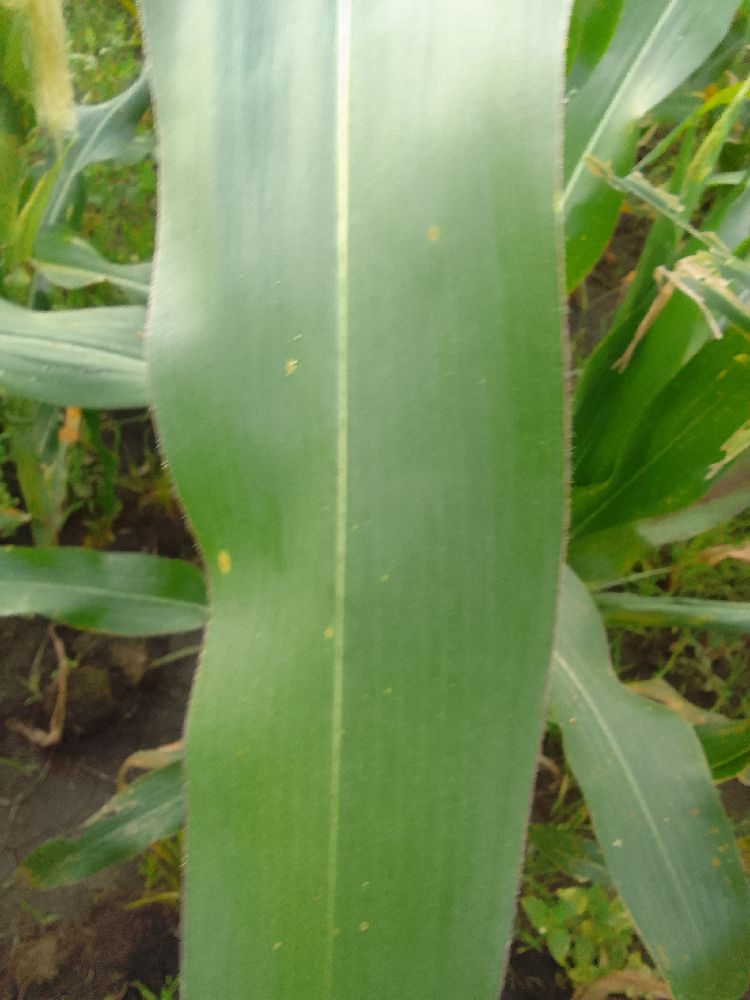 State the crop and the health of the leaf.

maize, healthy
